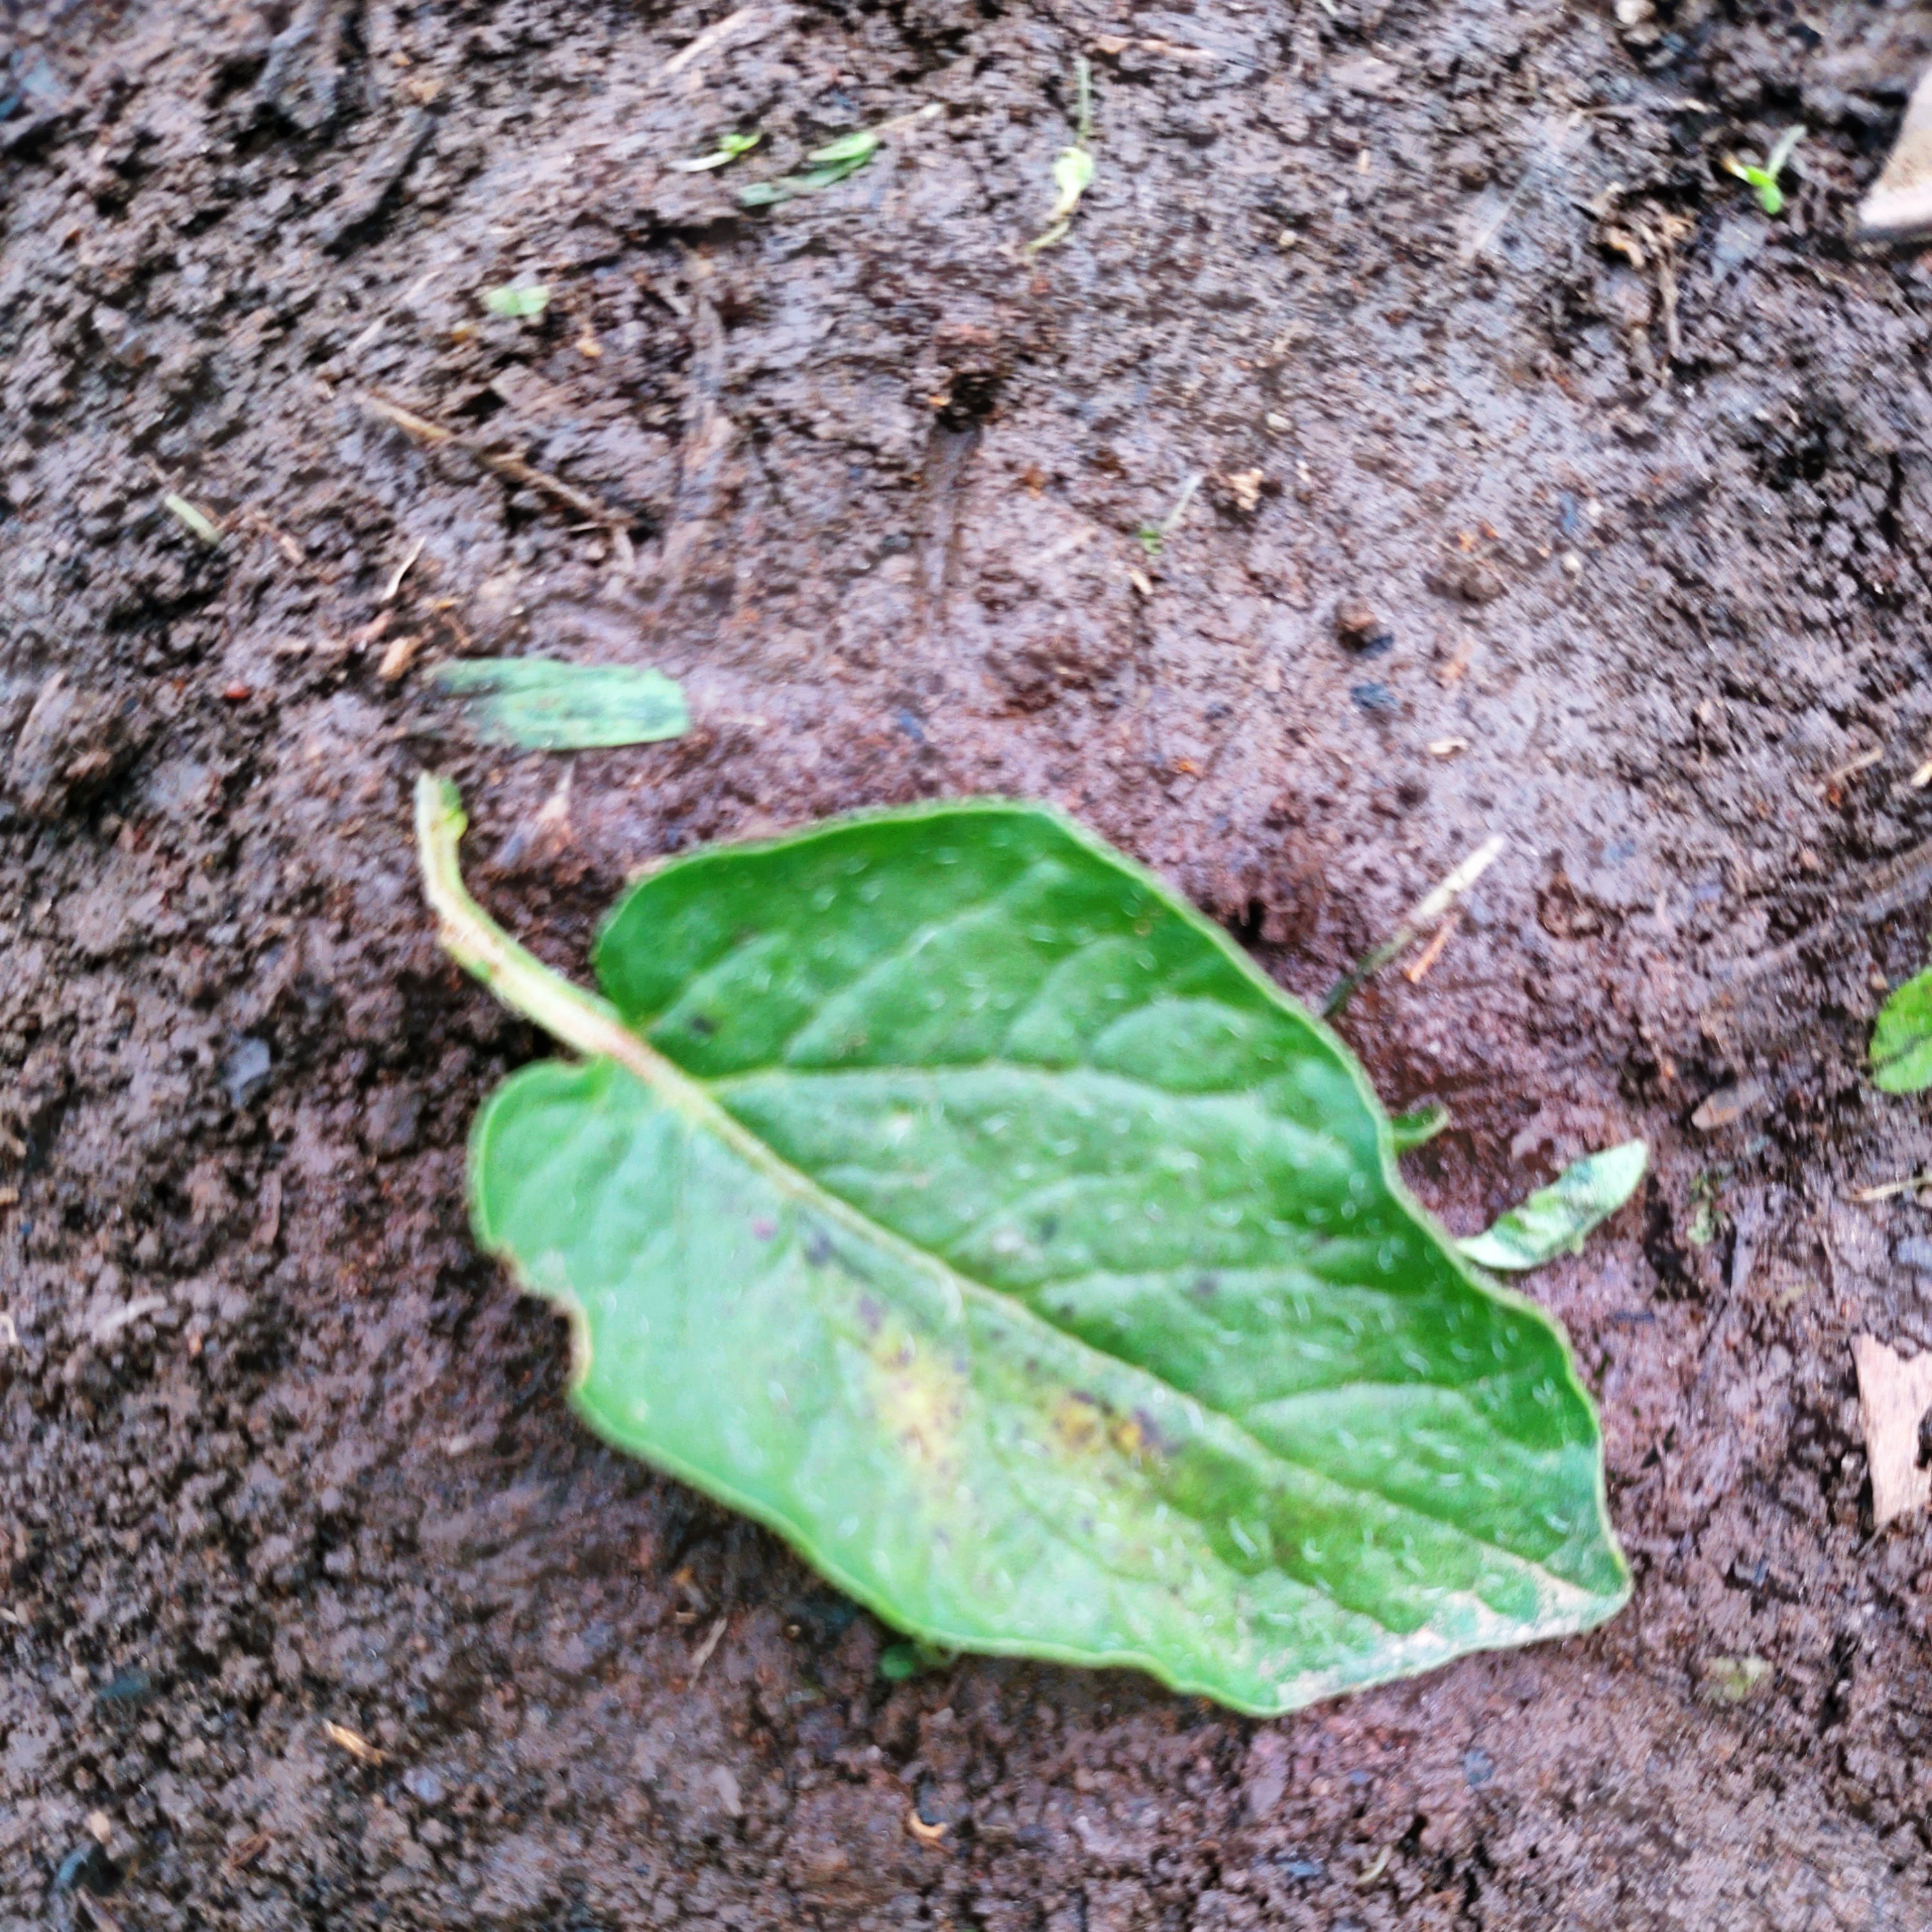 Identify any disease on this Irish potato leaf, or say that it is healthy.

late blight
